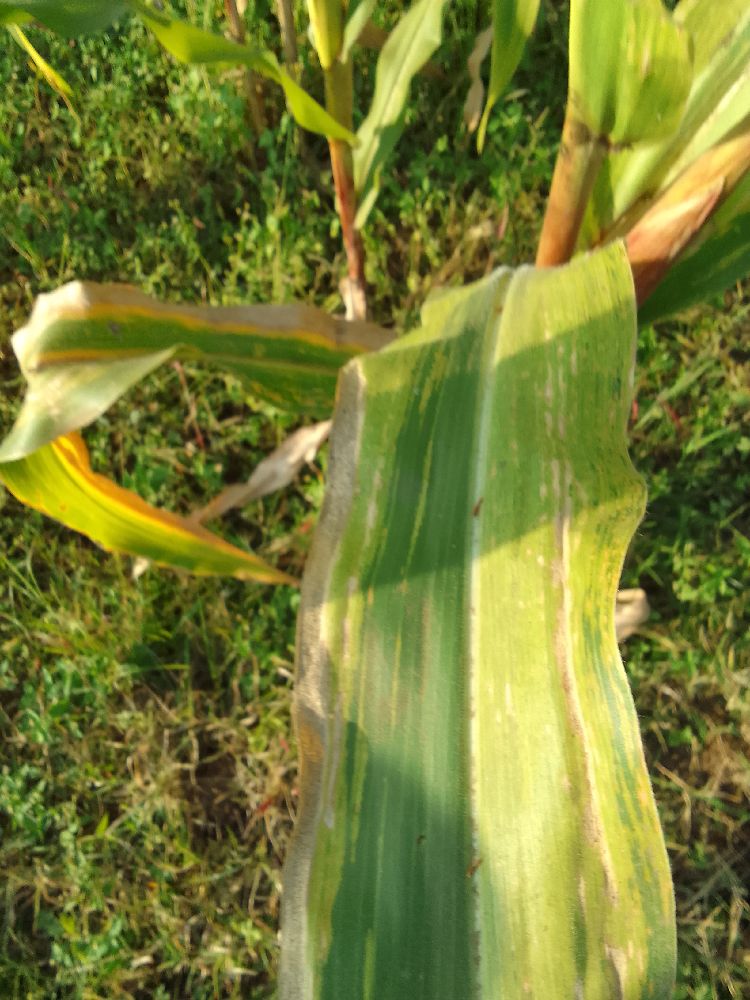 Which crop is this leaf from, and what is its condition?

maize, maize lethal necrosis
